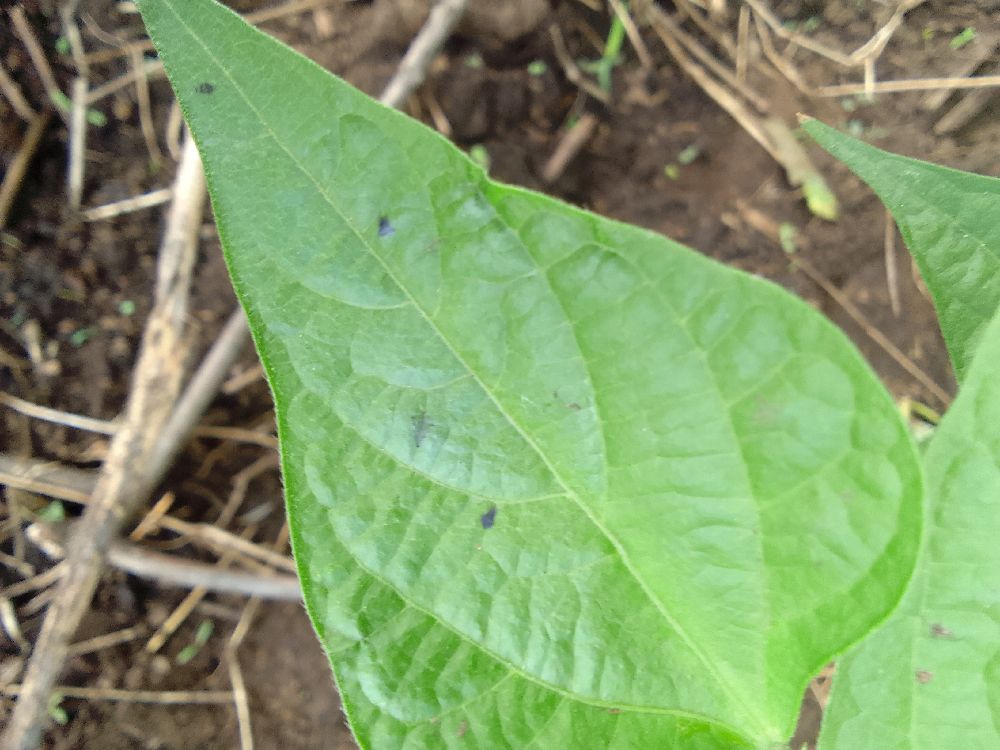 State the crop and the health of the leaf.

common bean, healthy
